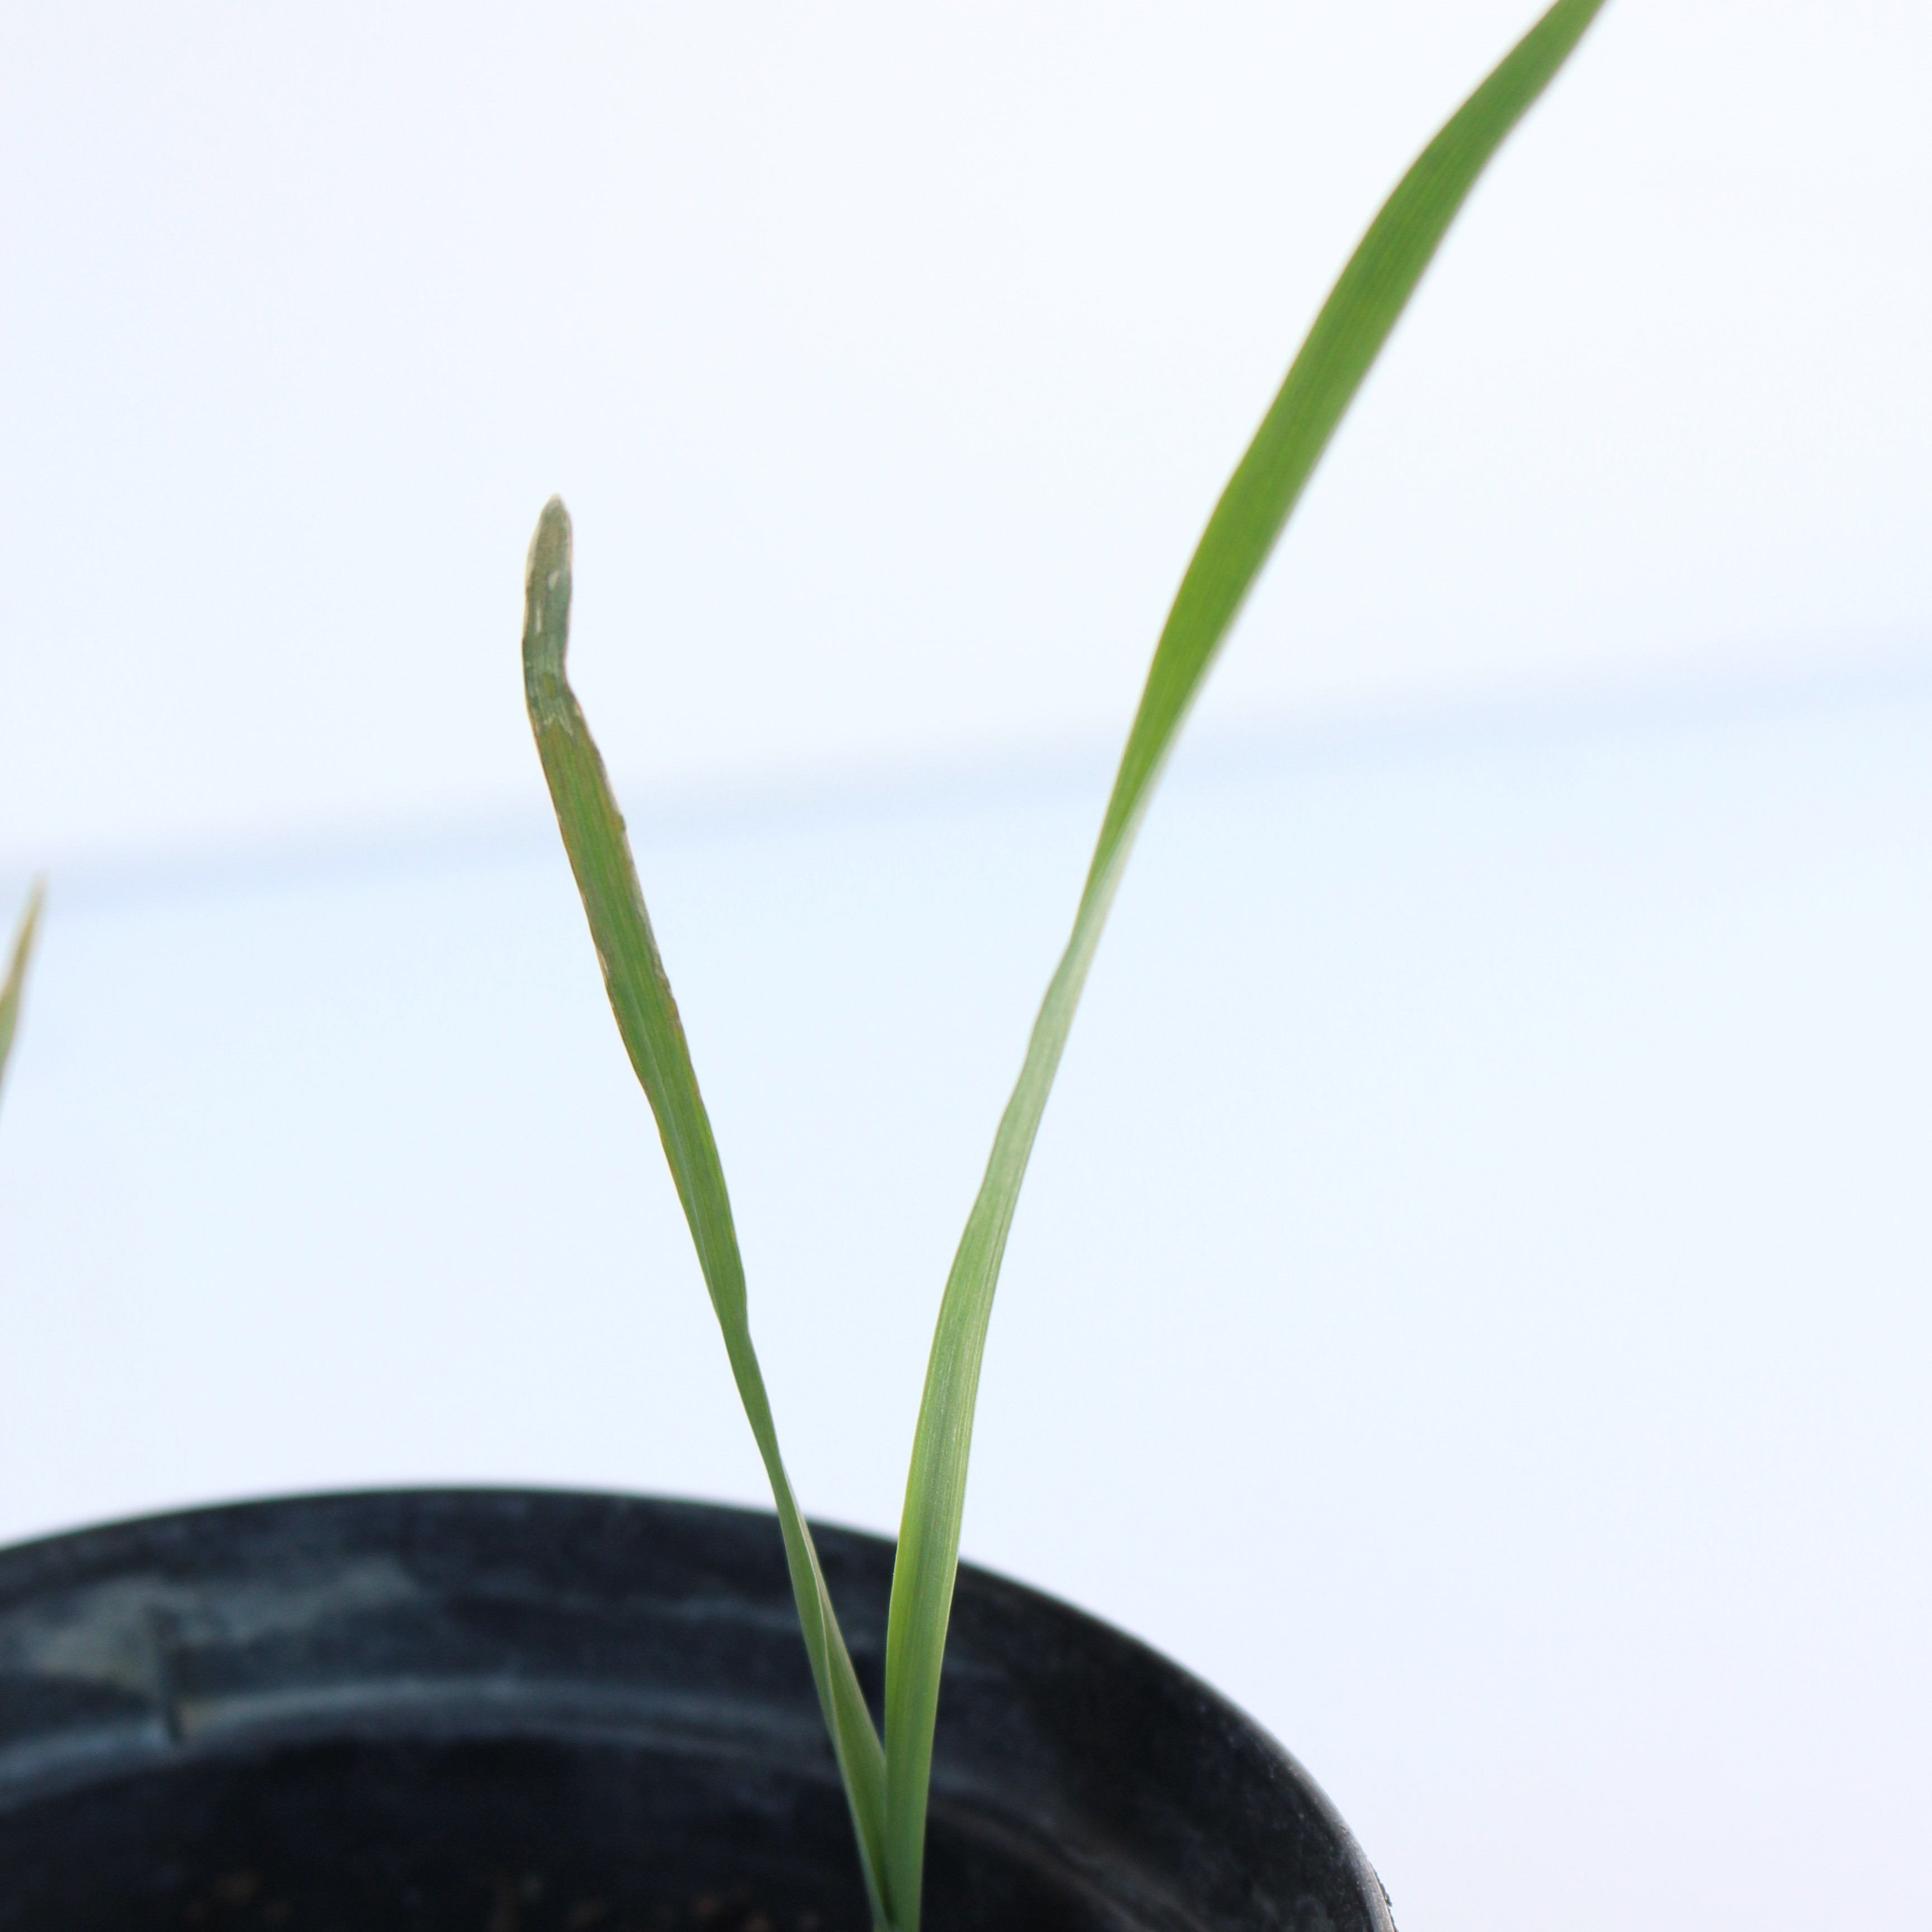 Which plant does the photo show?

Avena sterilis
